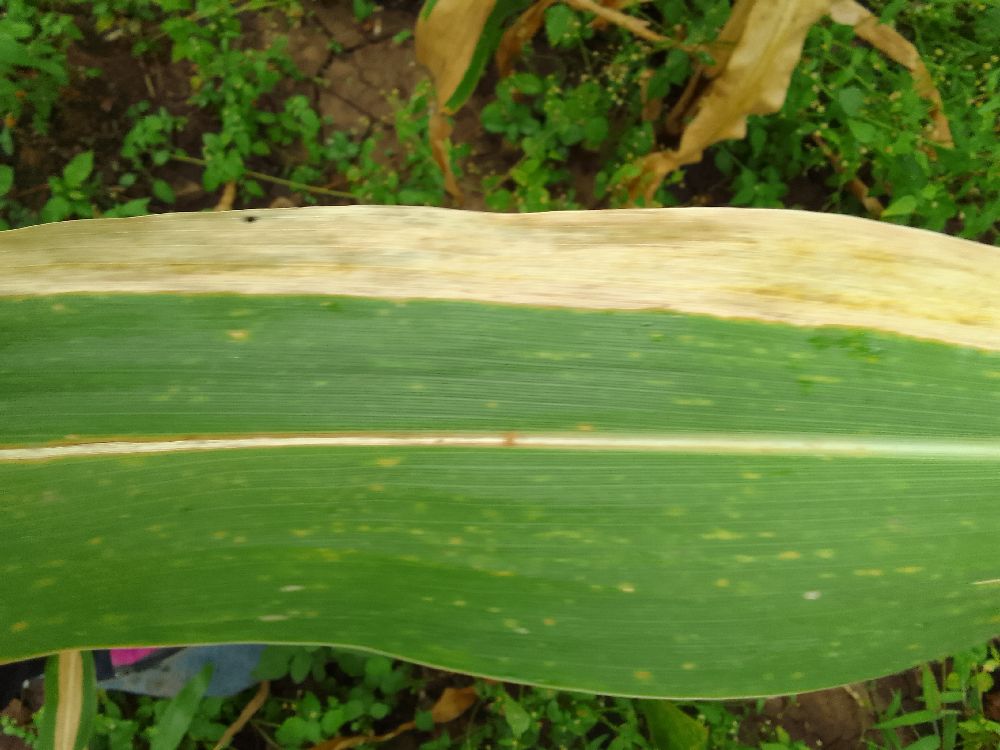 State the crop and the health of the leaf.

maize, maize lethal necrosis
